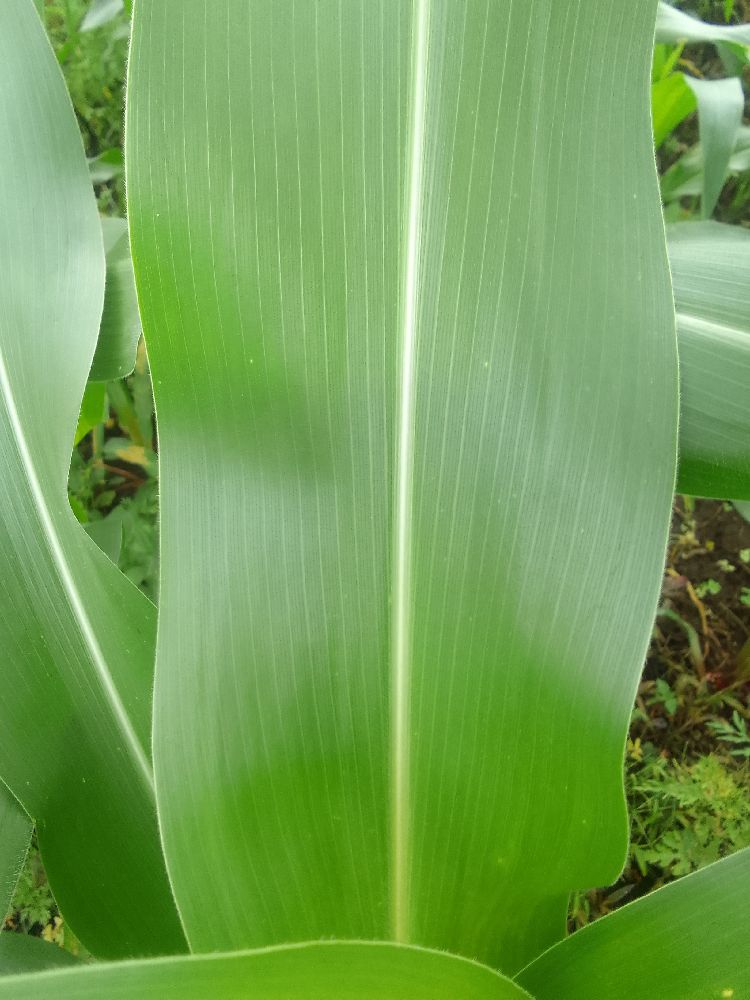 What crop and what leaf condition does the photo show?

maize, healthy
